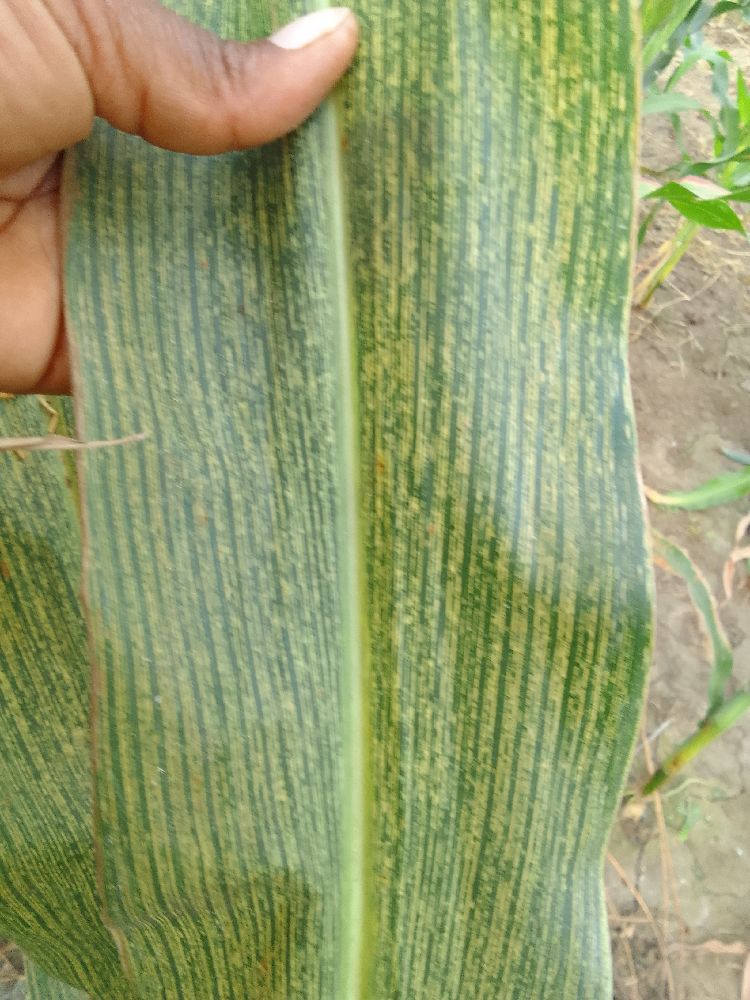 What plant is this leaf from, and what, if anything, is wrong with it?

maize, maize streak virus
